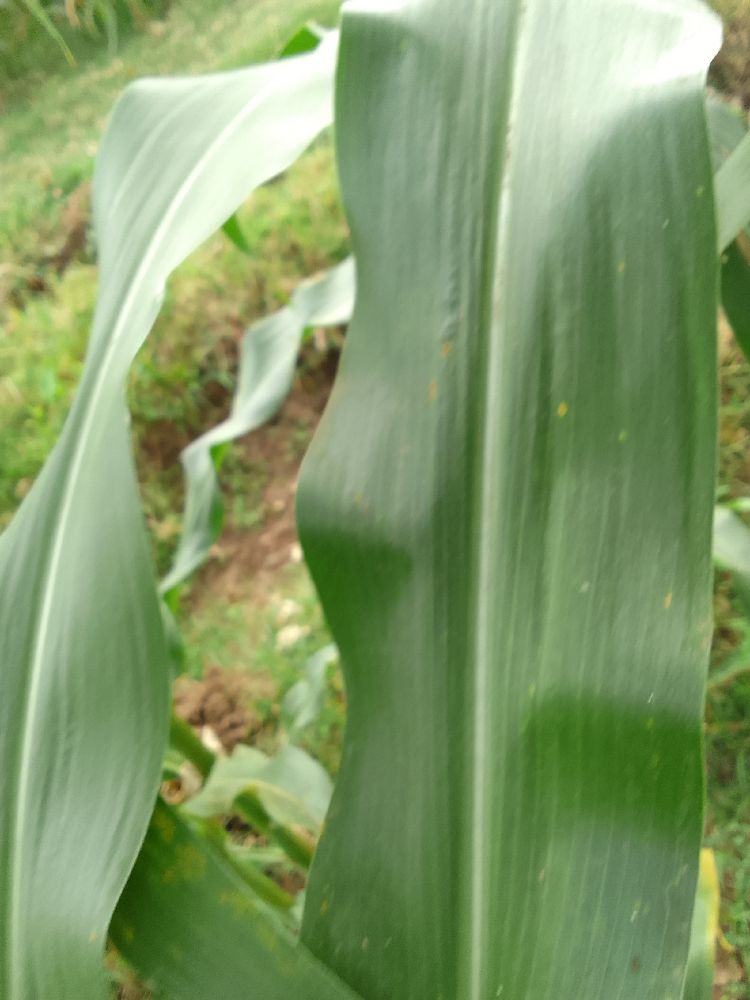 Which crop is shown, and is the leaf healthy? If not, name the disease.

maize, healthy
